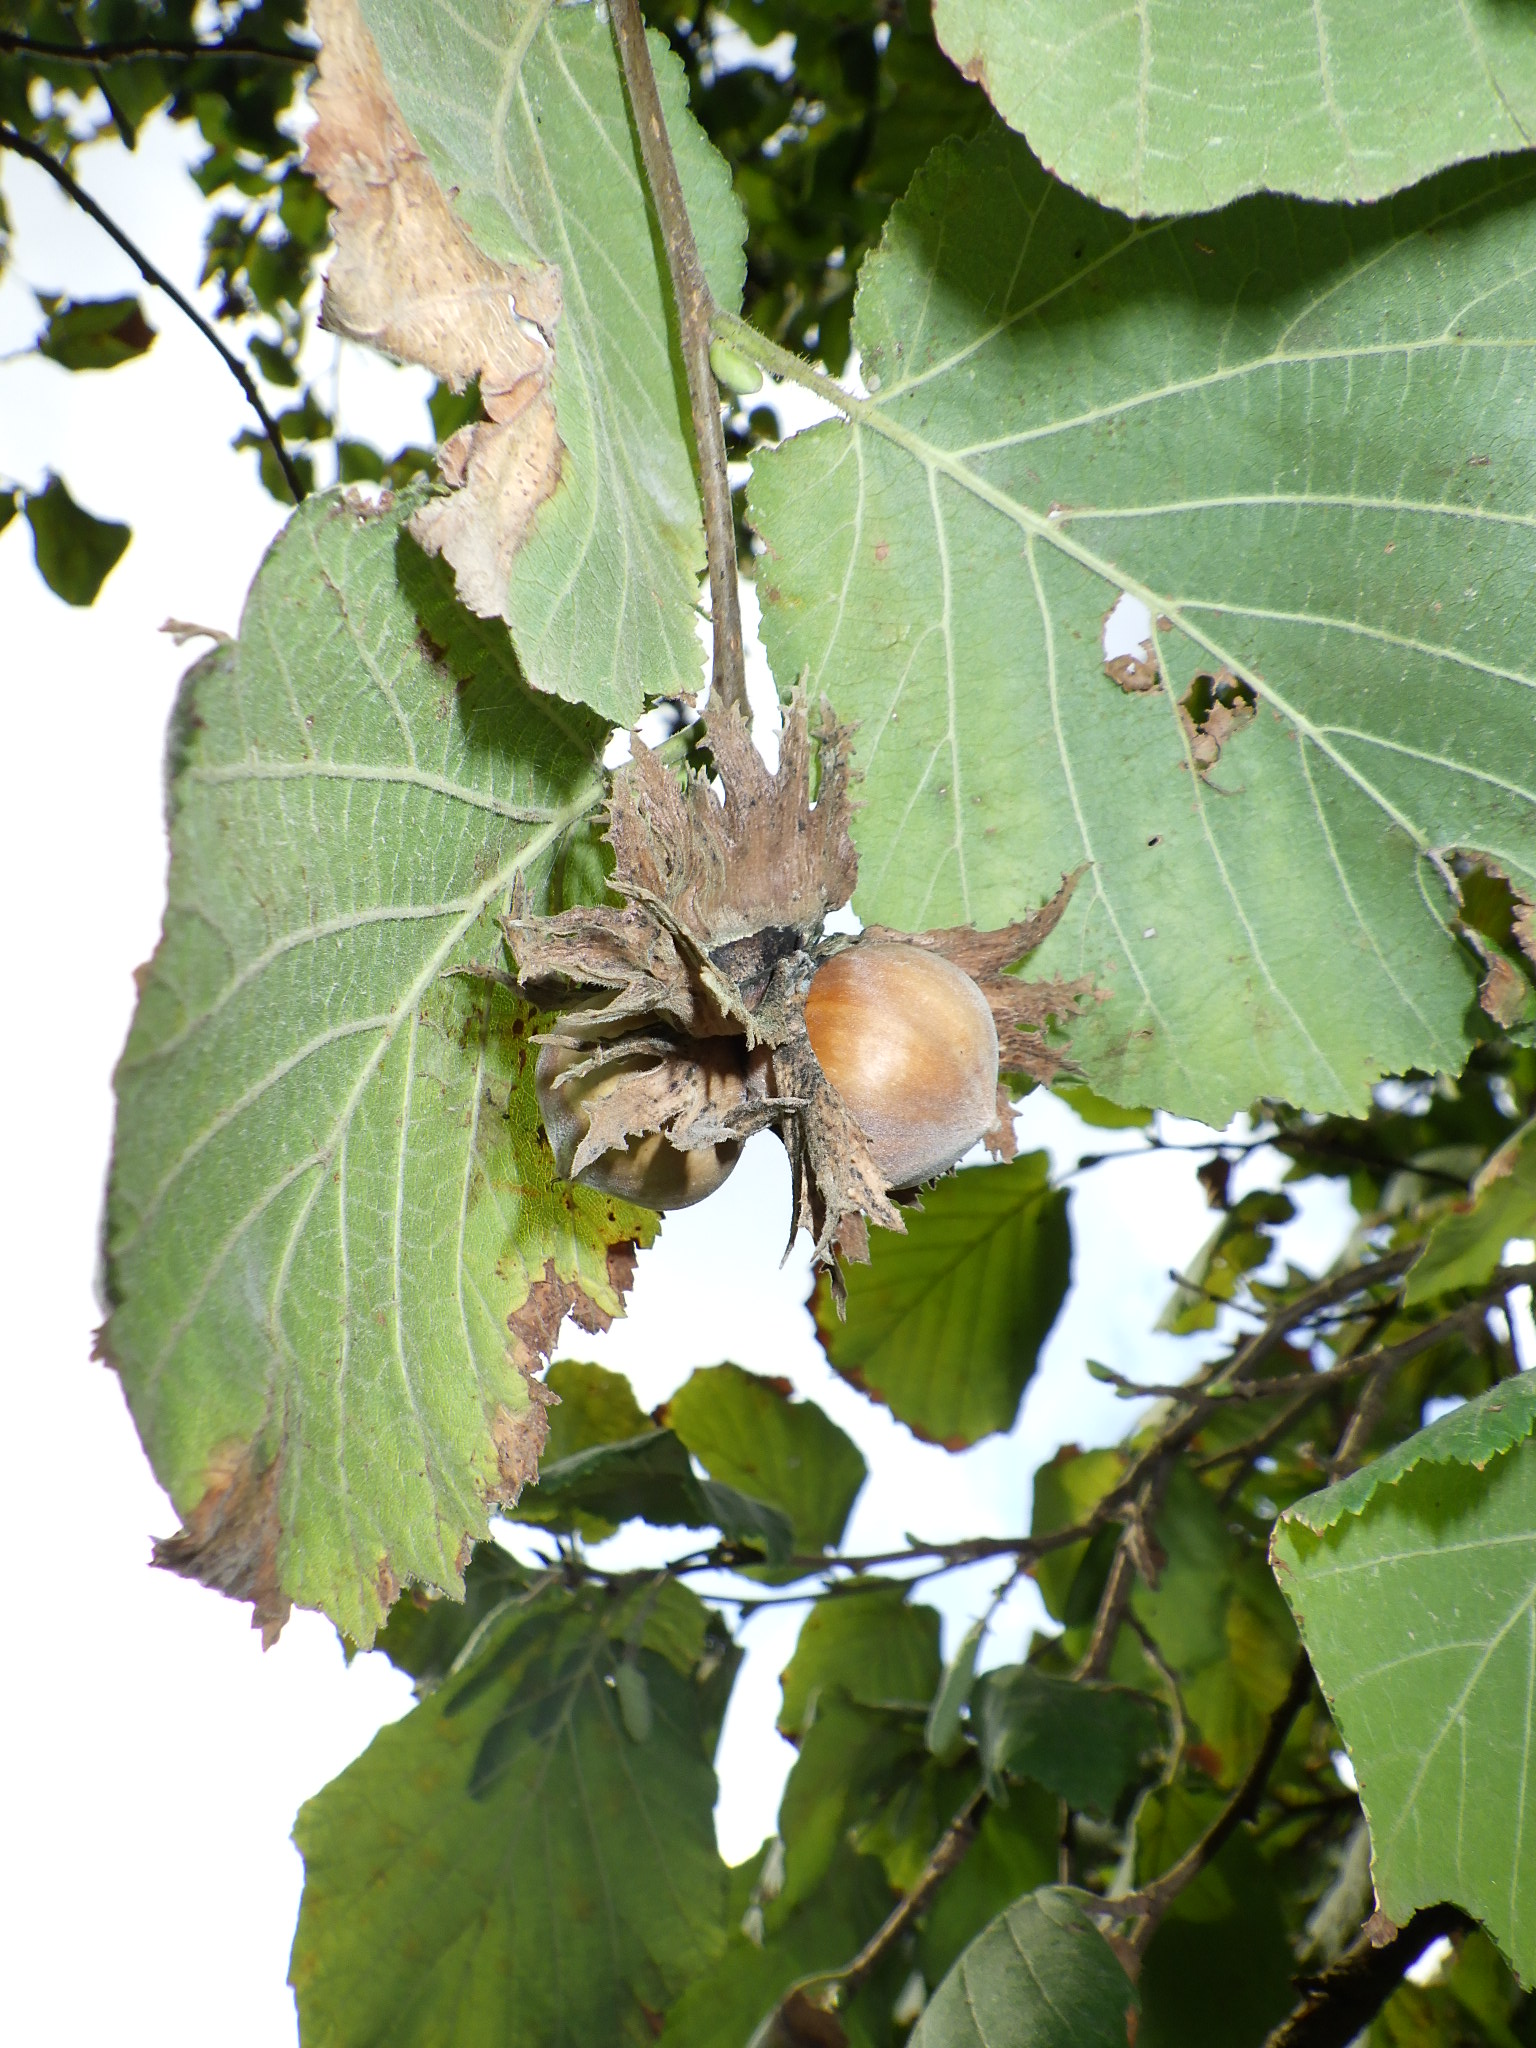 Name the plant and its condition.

hazel, bacterial spot
